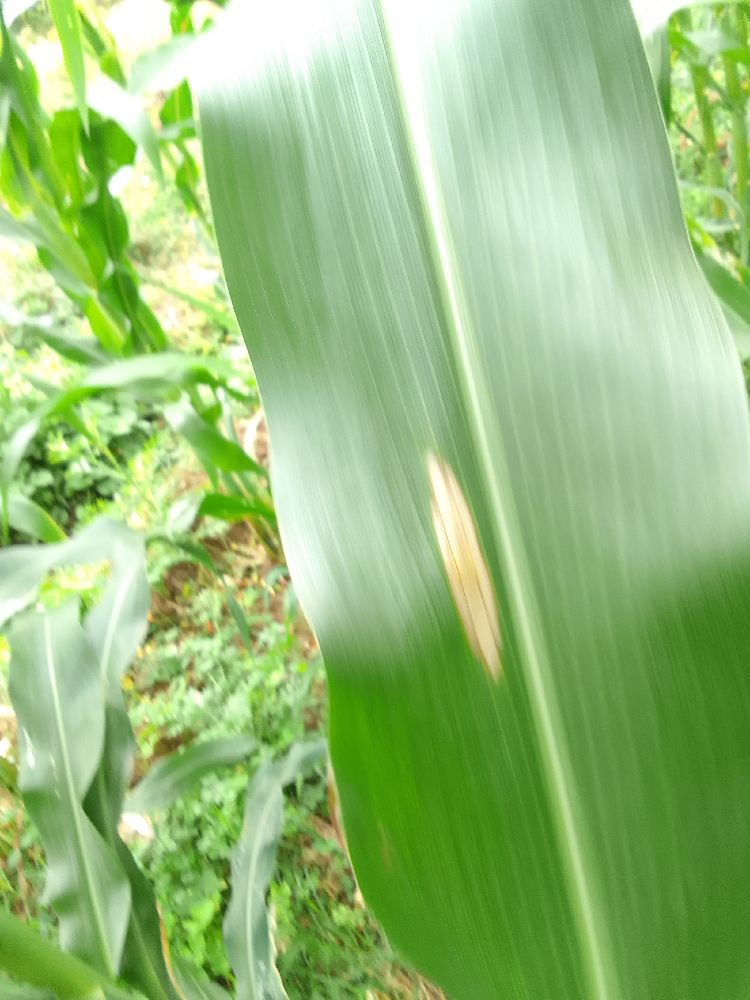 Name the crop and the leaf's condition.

maize, healthy
